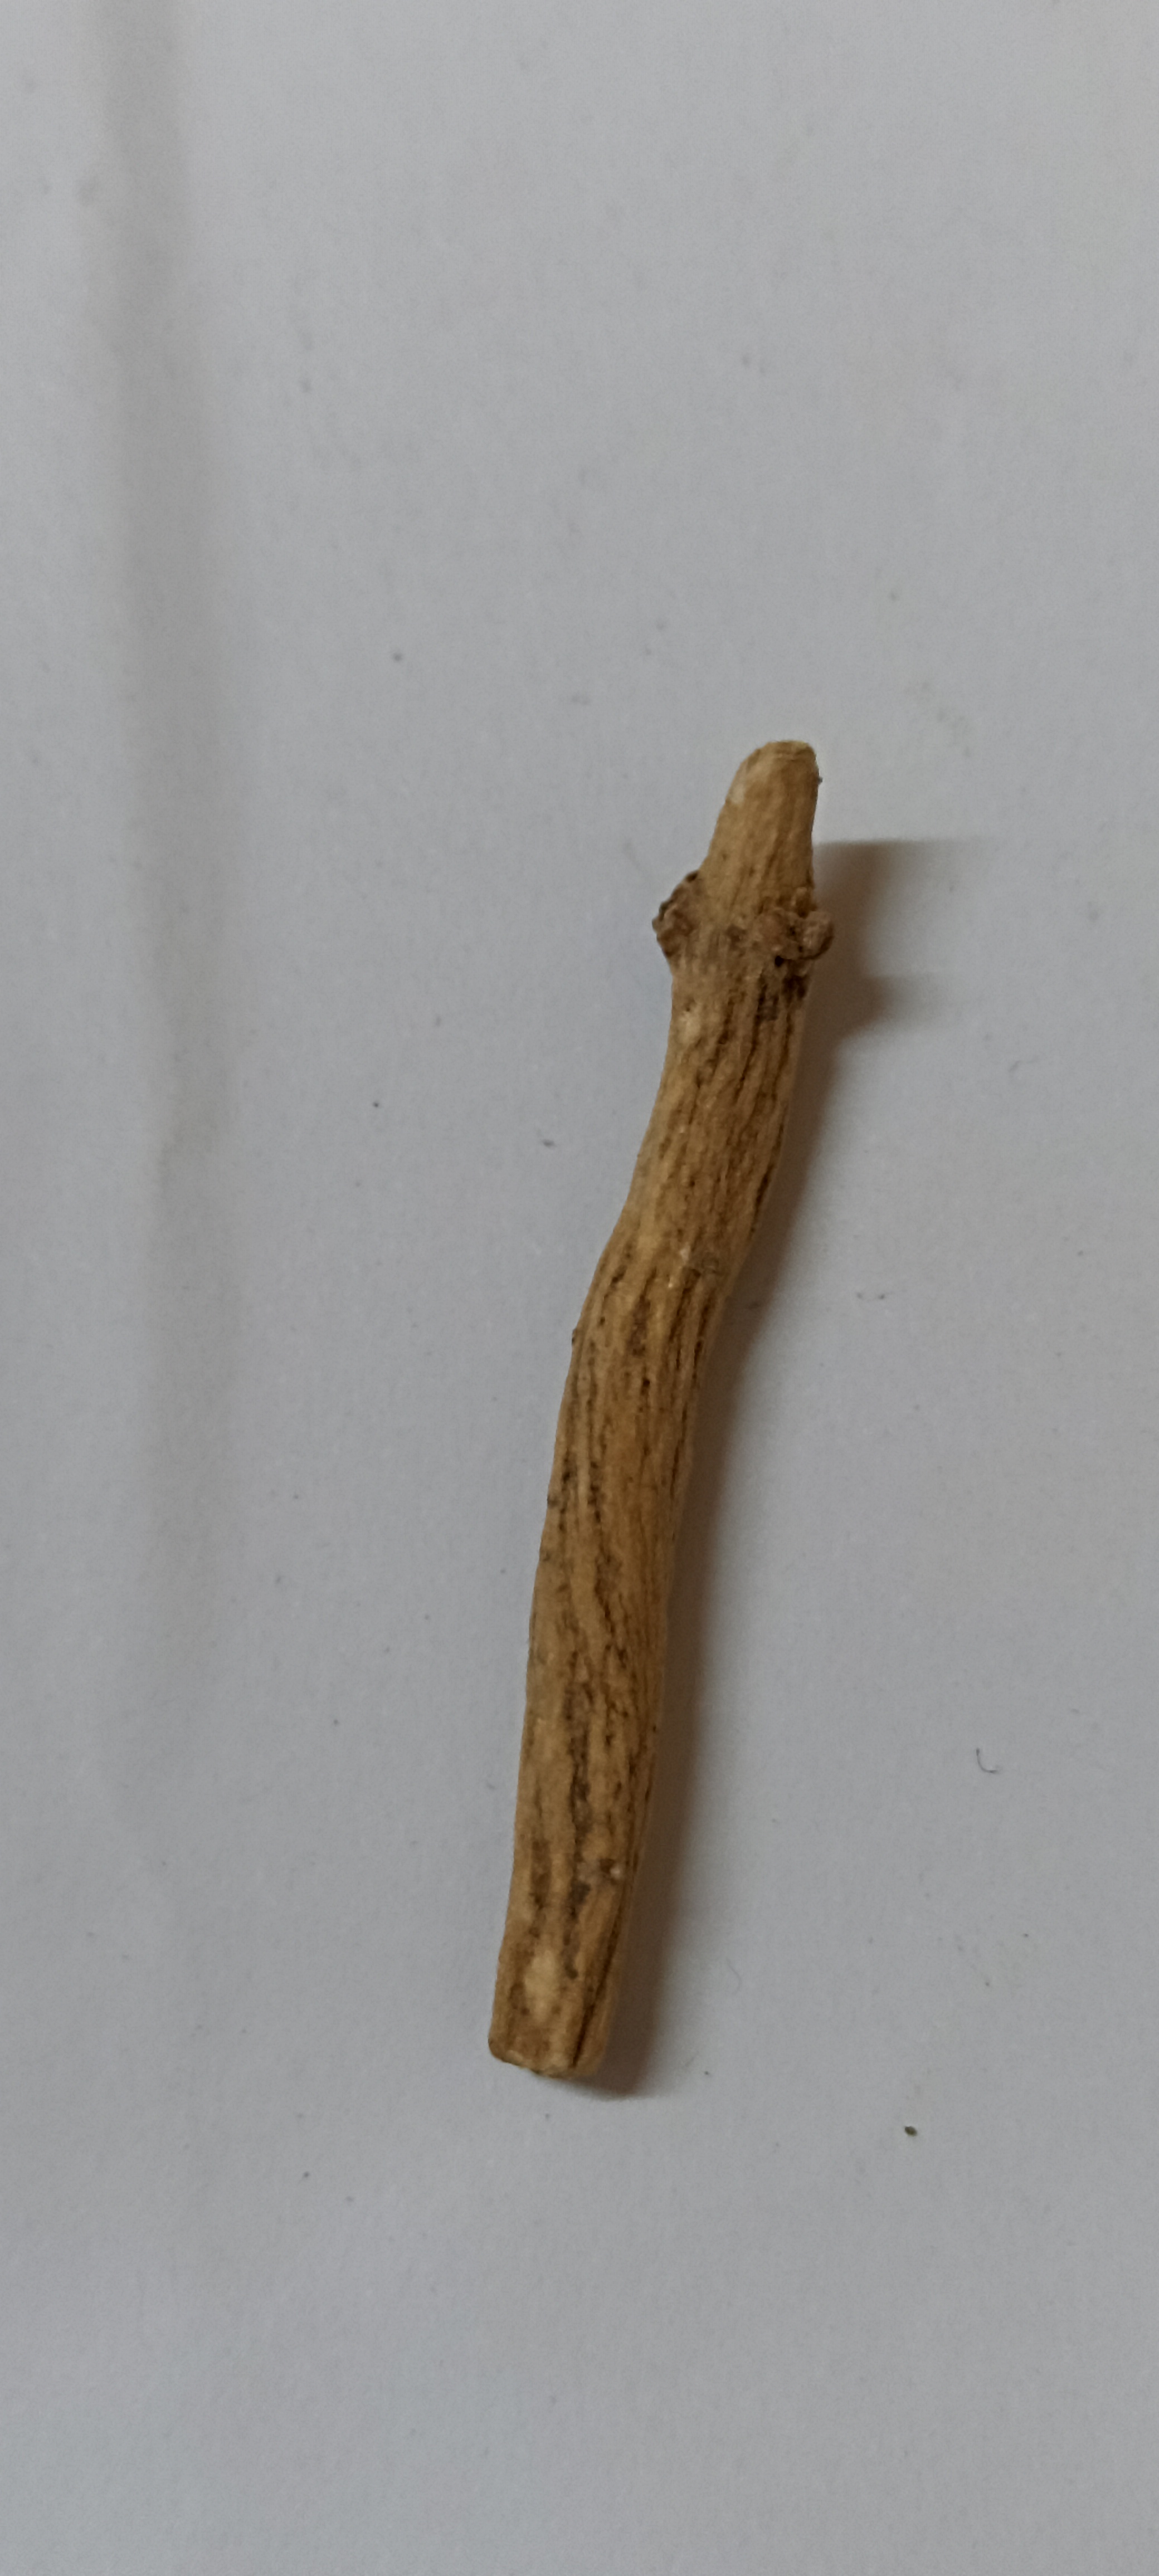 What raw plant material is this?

ashwagandha
